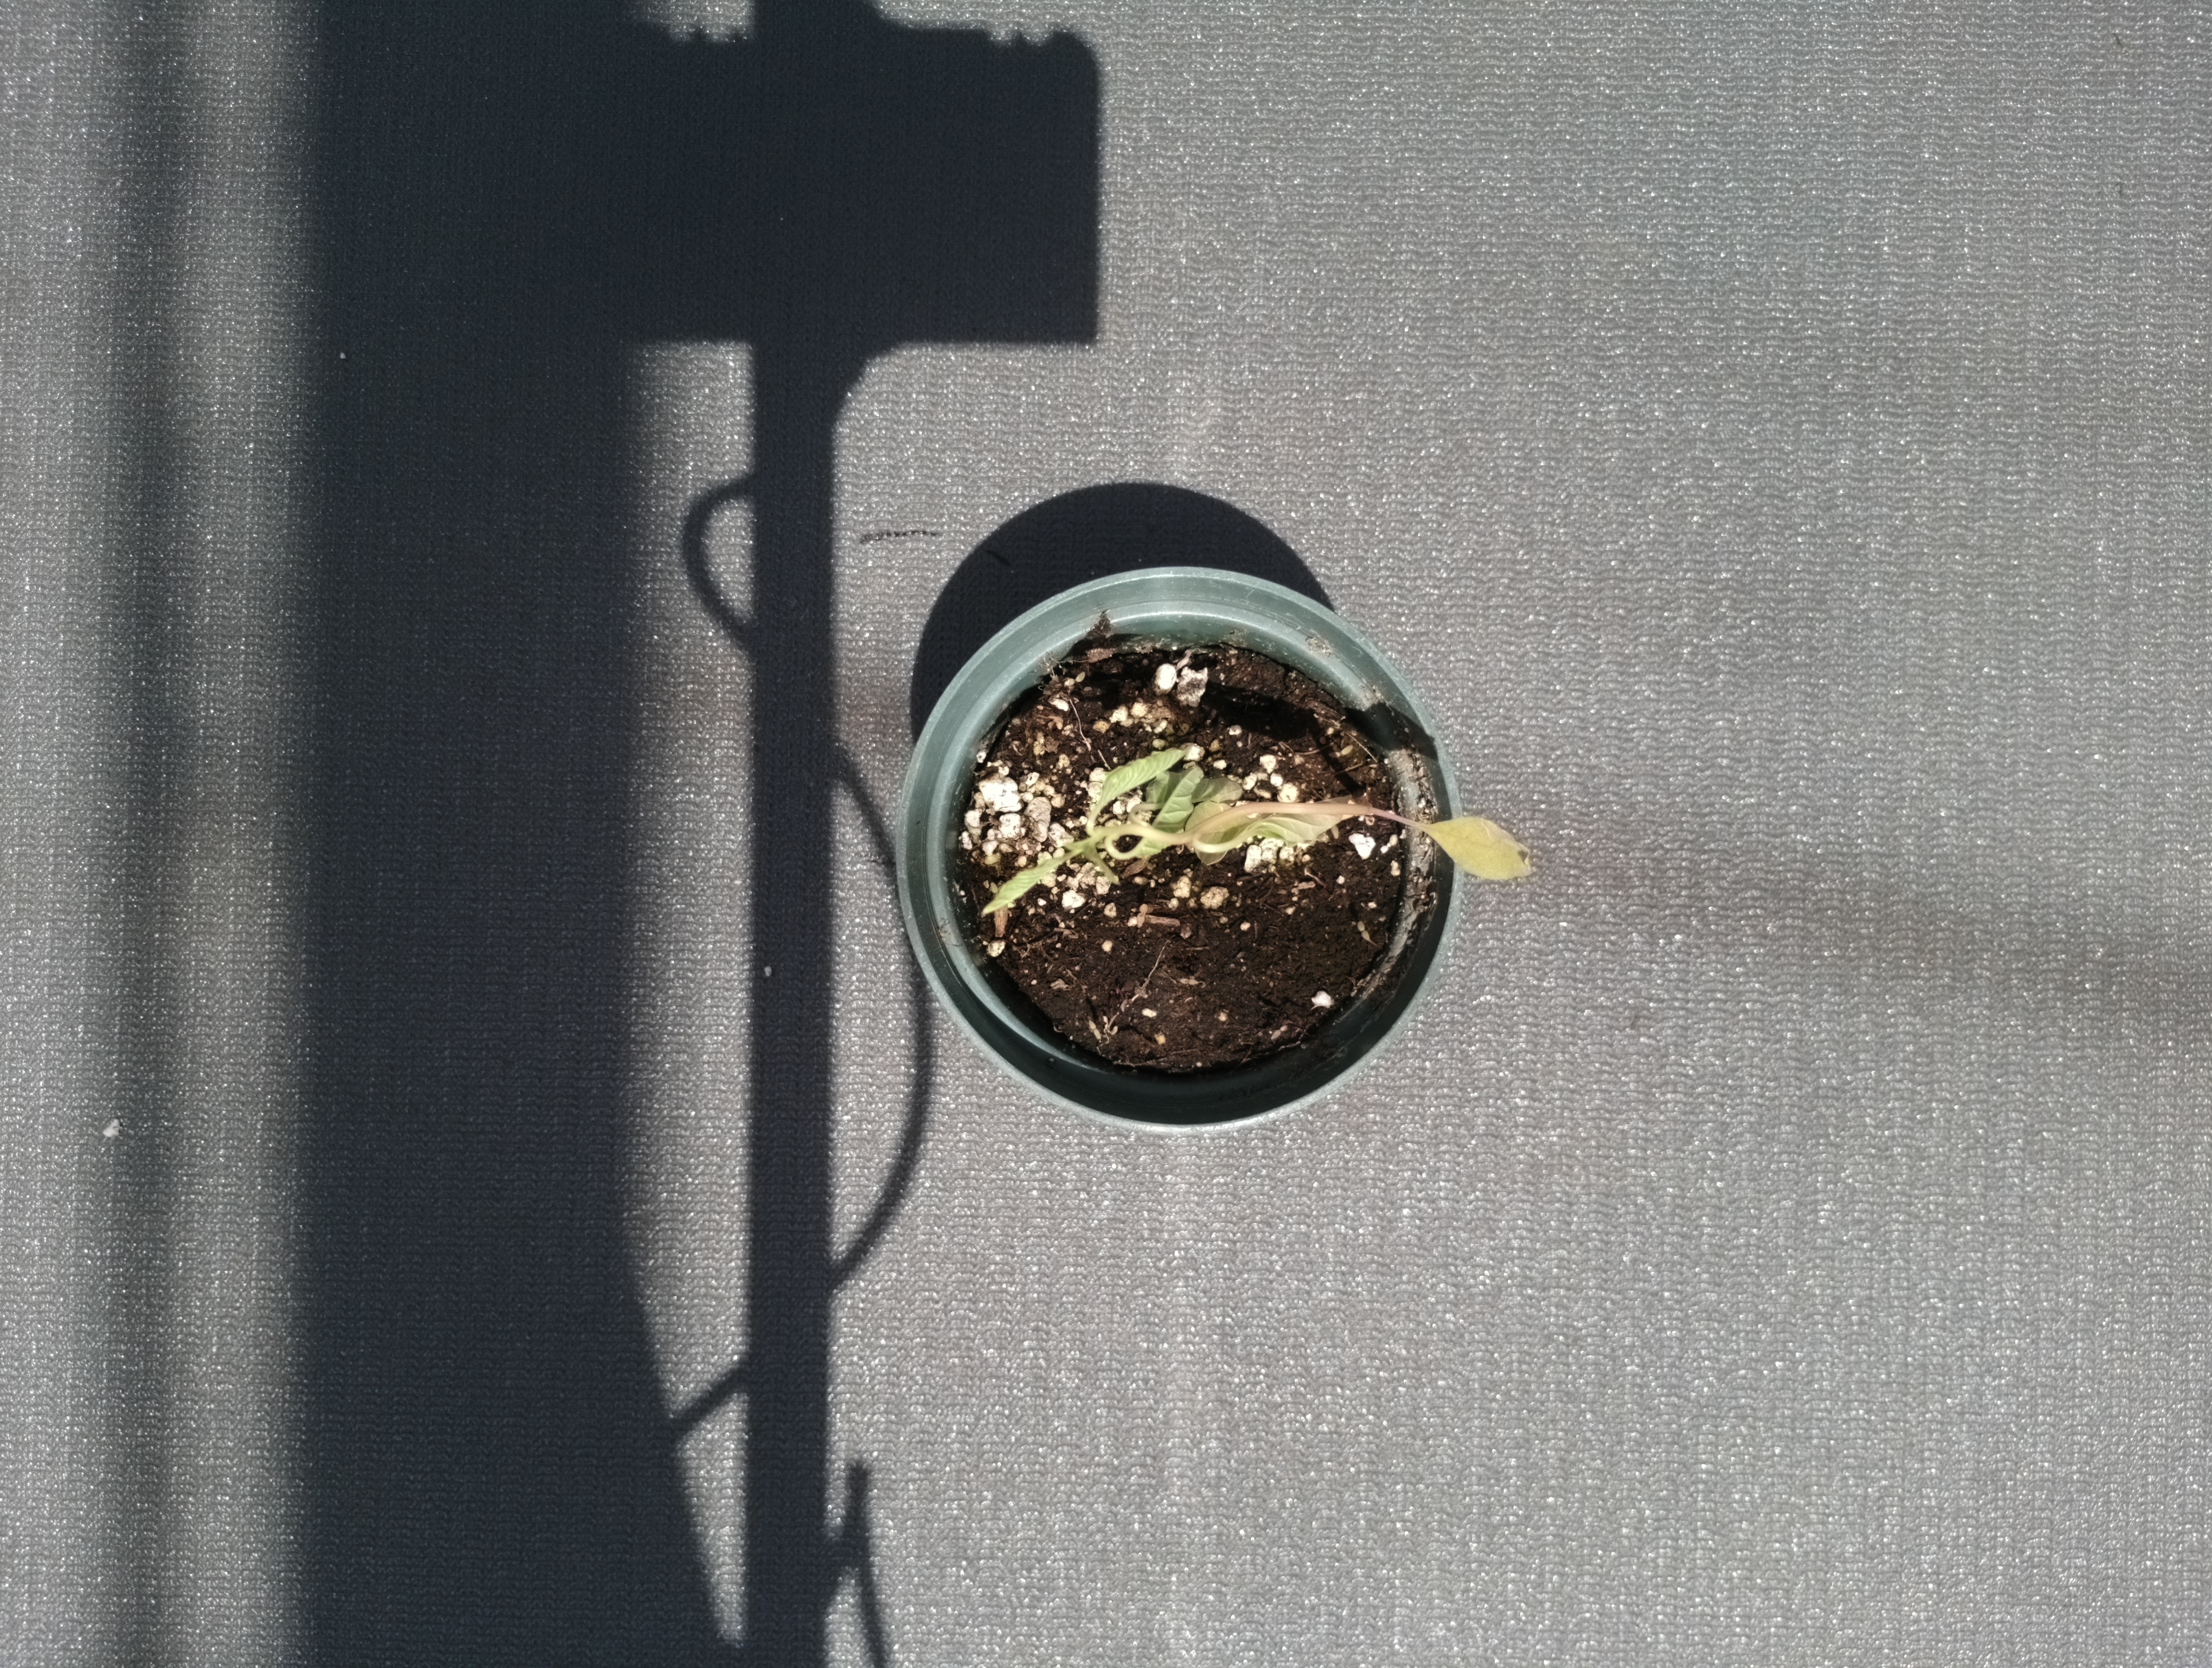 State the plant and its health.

waterhemp, epinasty
